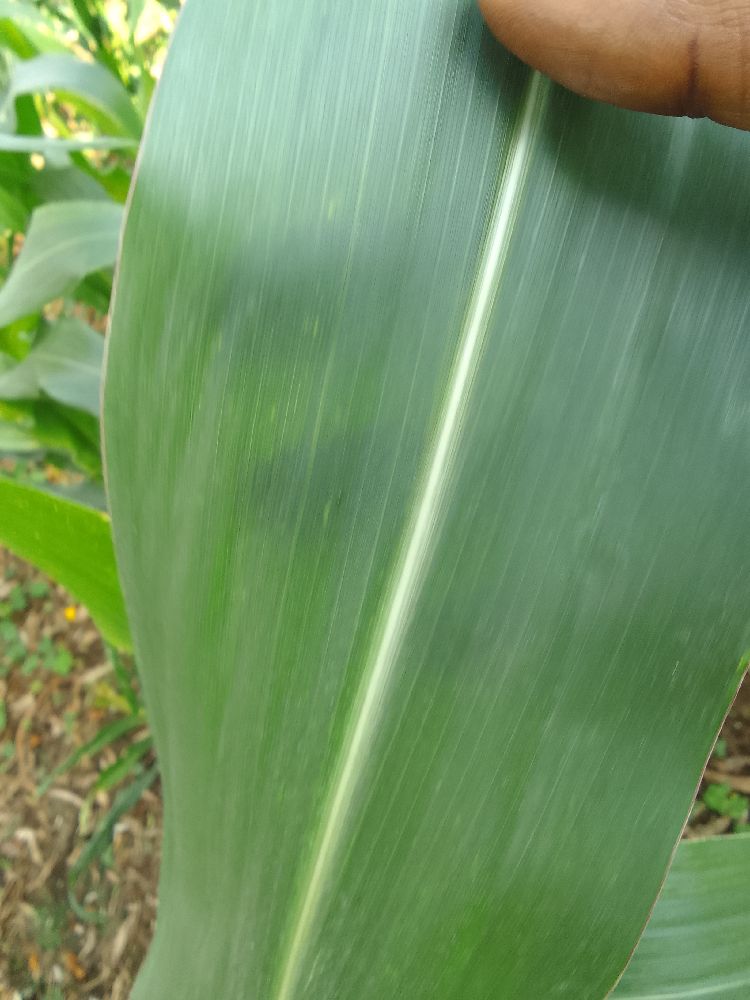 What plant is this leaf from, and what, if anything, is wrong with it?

maize, healthy
